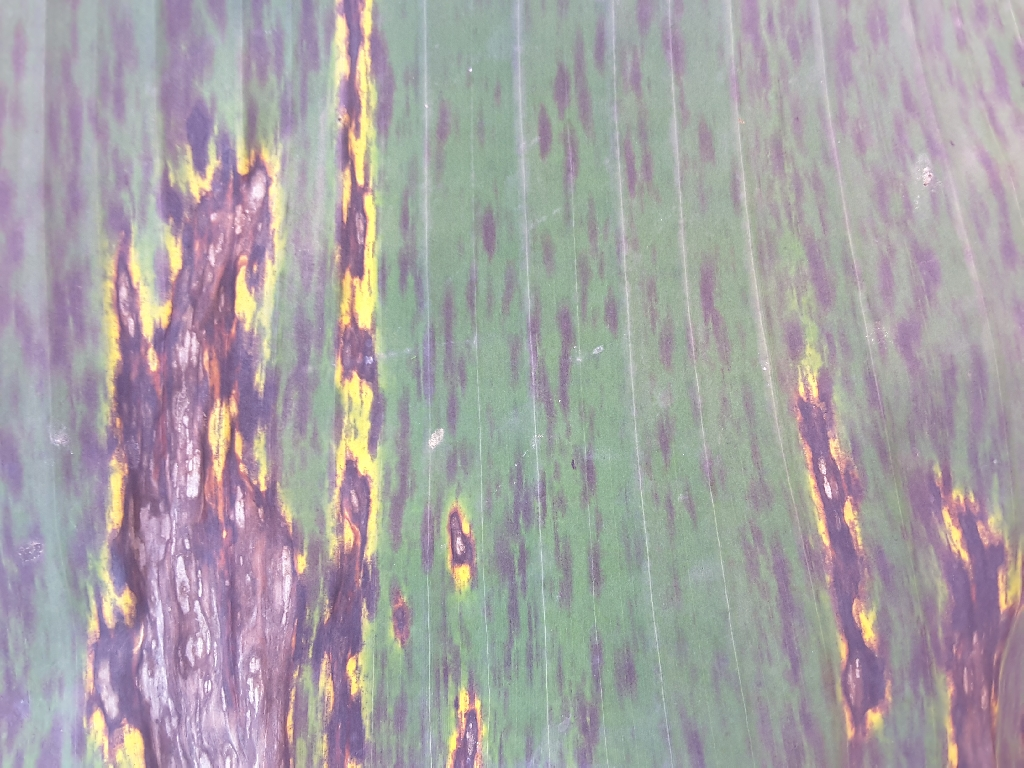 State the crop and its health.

banana, black sigatoka
